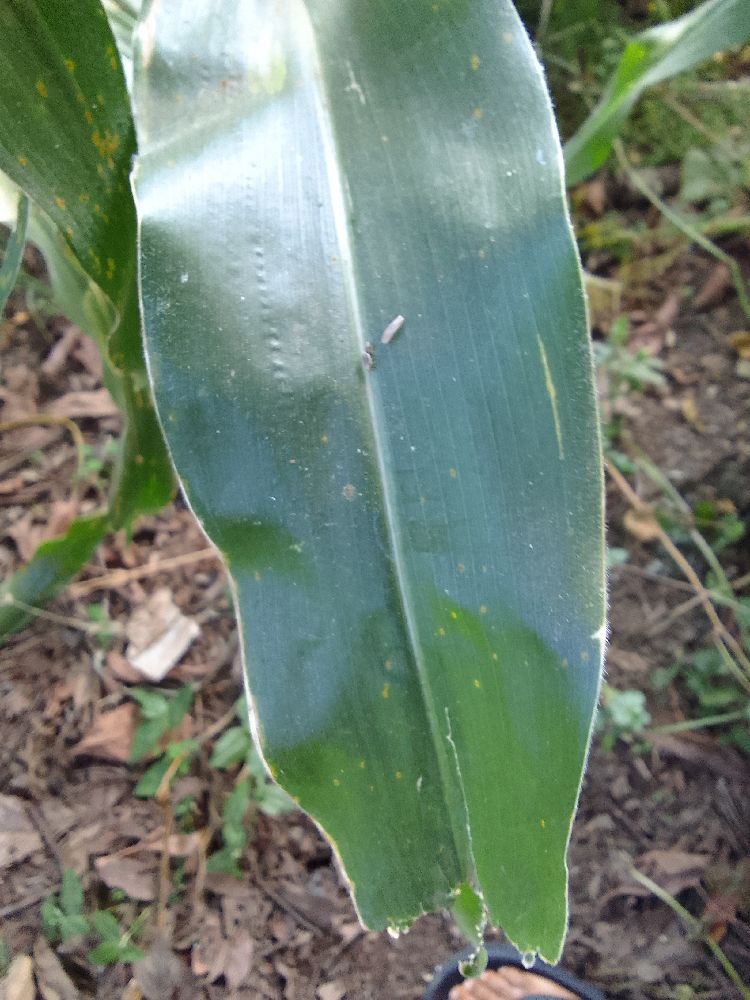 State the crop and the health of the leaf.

maize, healthy
